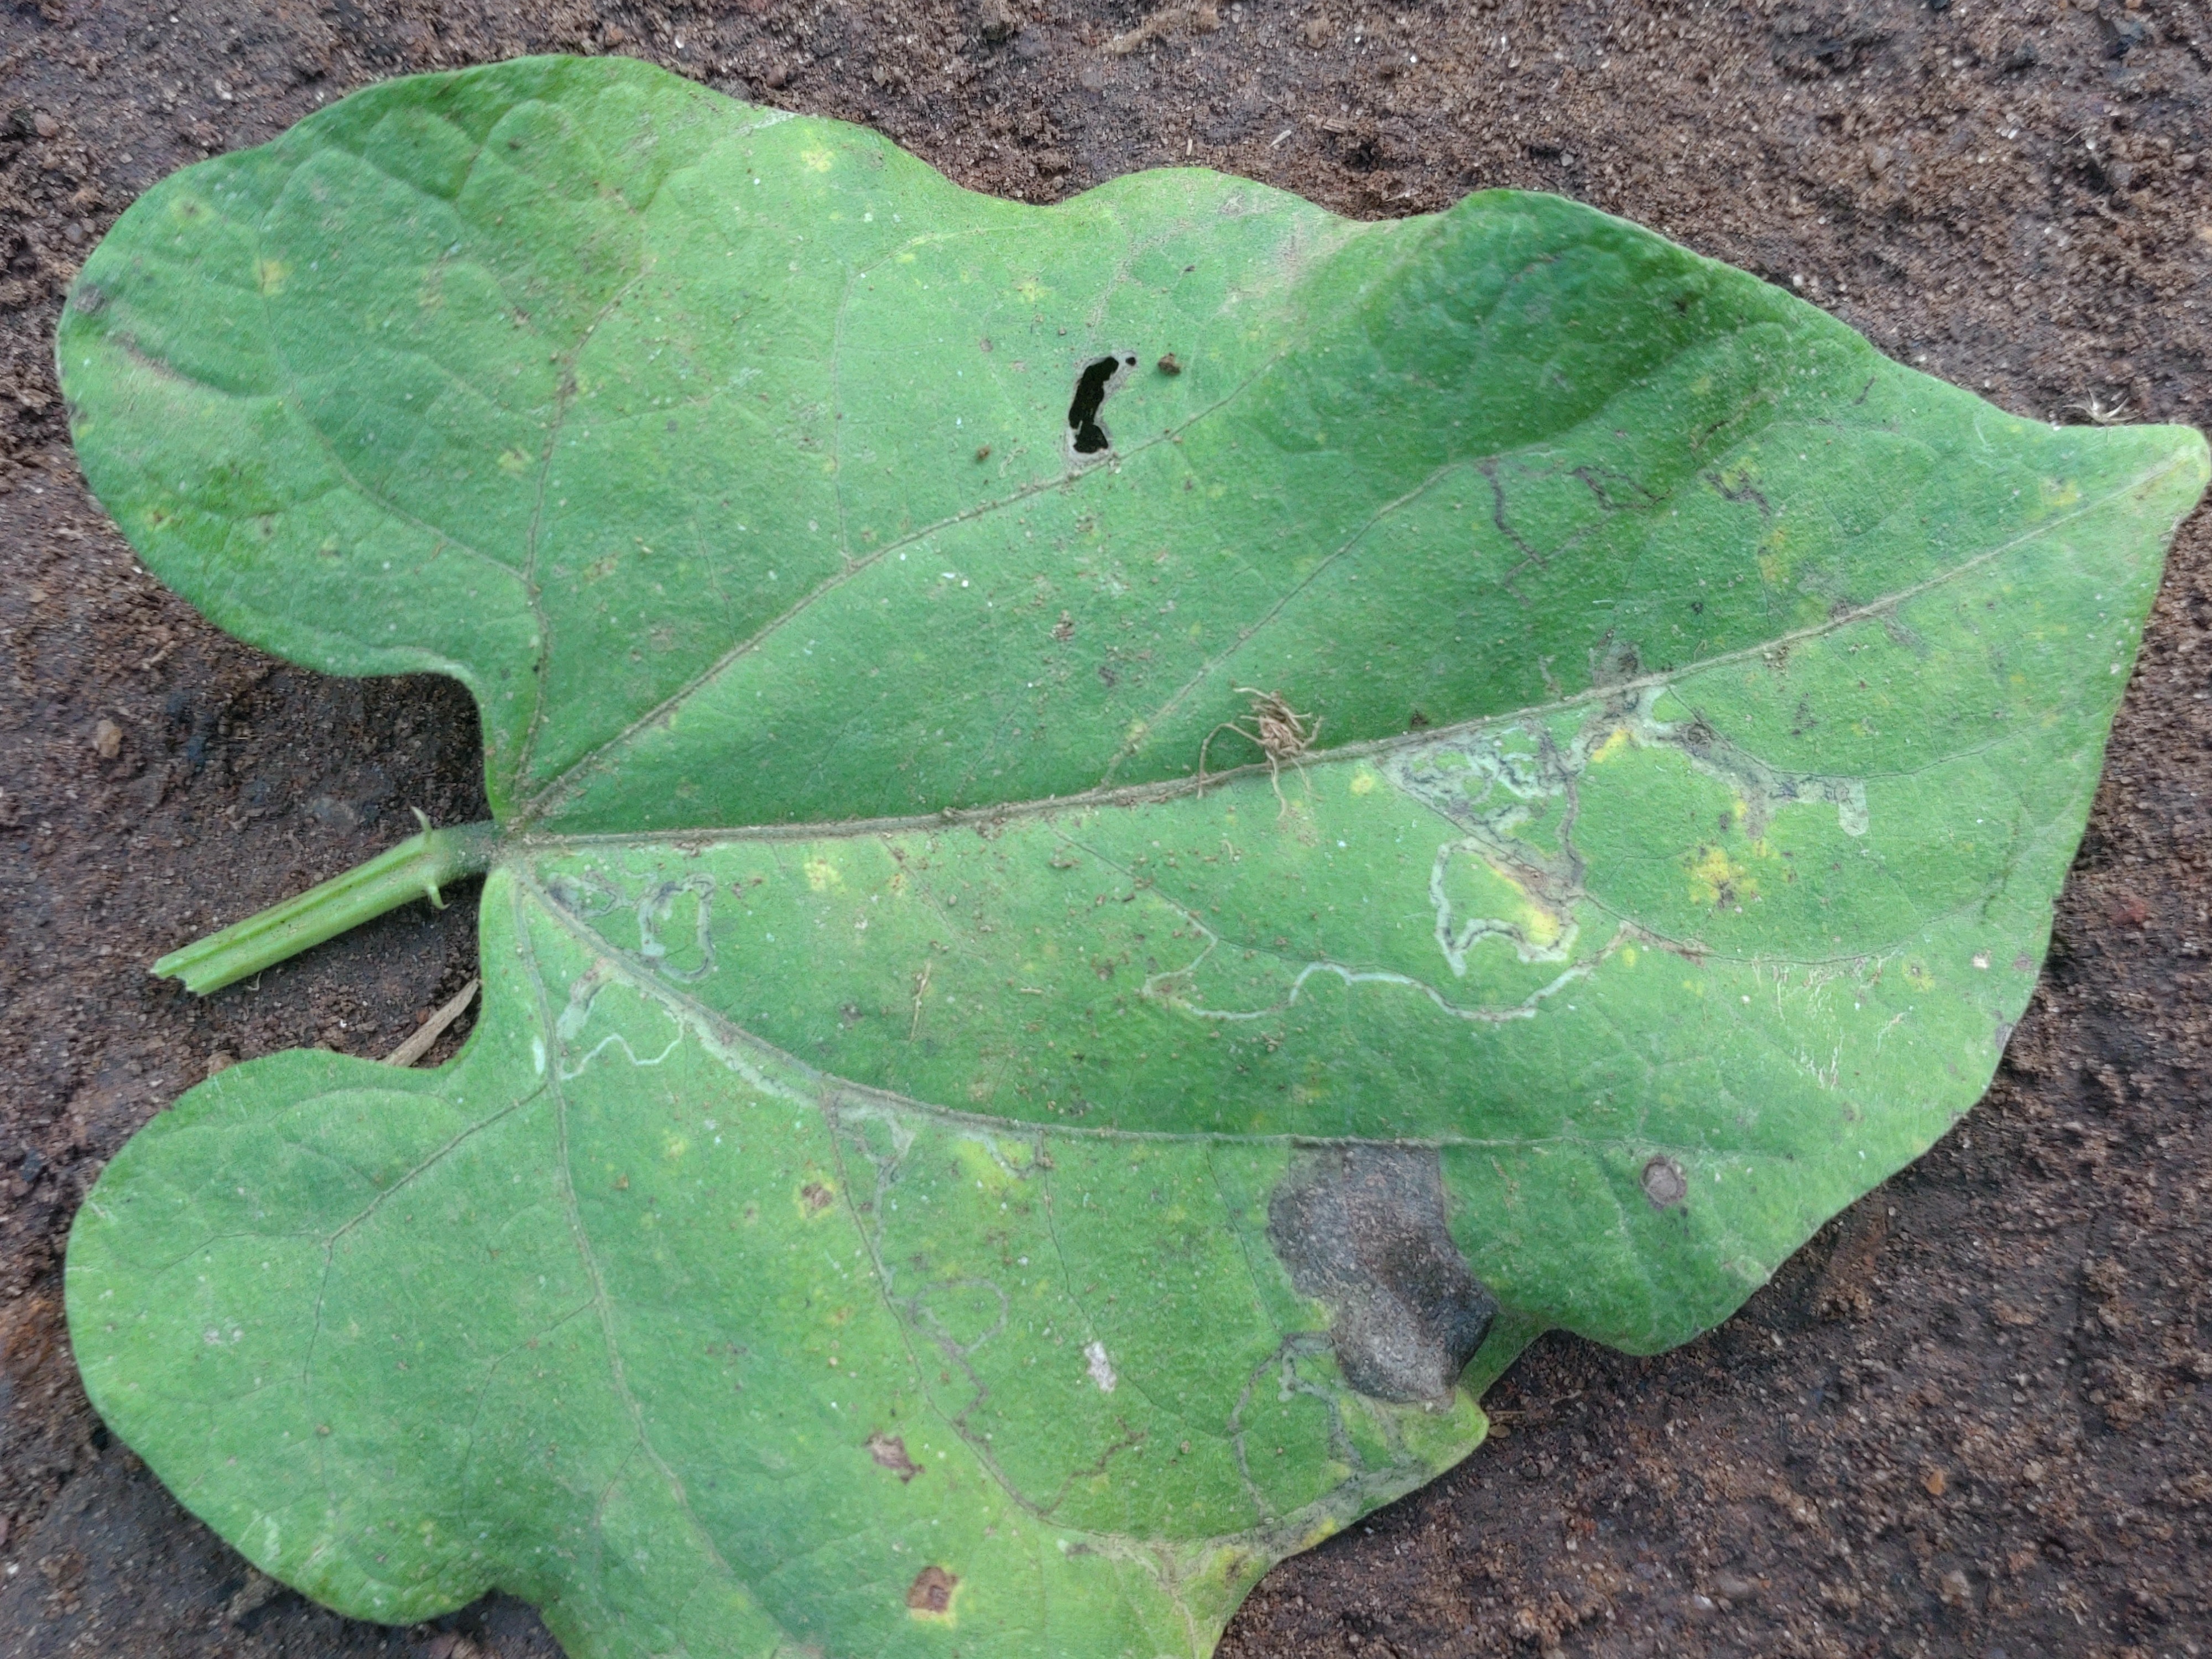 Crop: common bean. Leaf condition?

anthracnose
